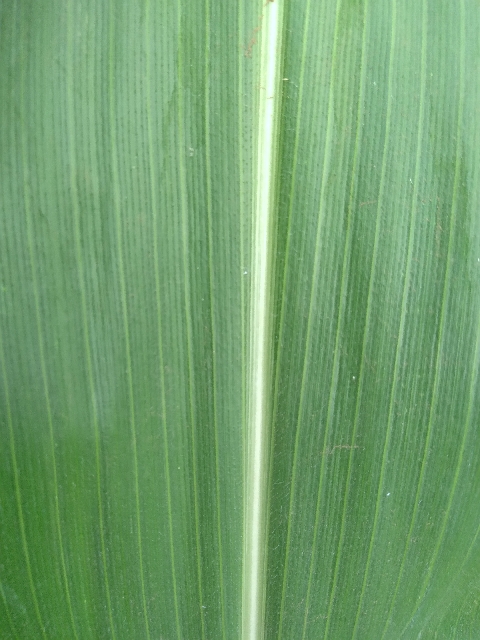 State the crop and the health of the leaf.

maize, healthy
